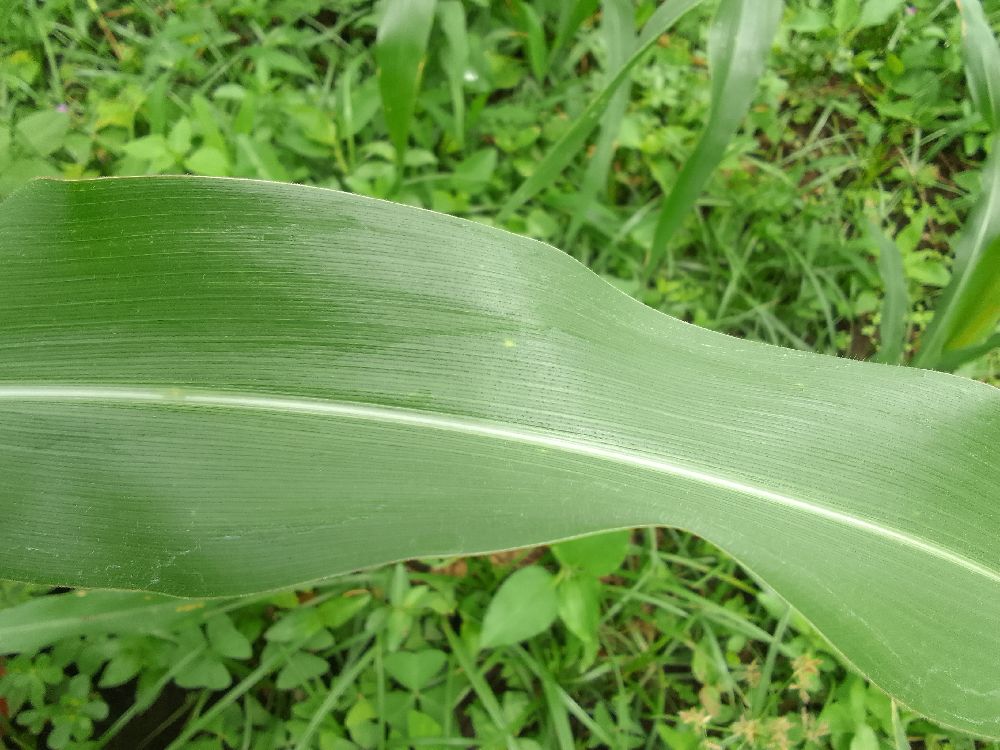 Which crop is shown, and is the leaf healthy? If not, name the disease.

maize, healthy
